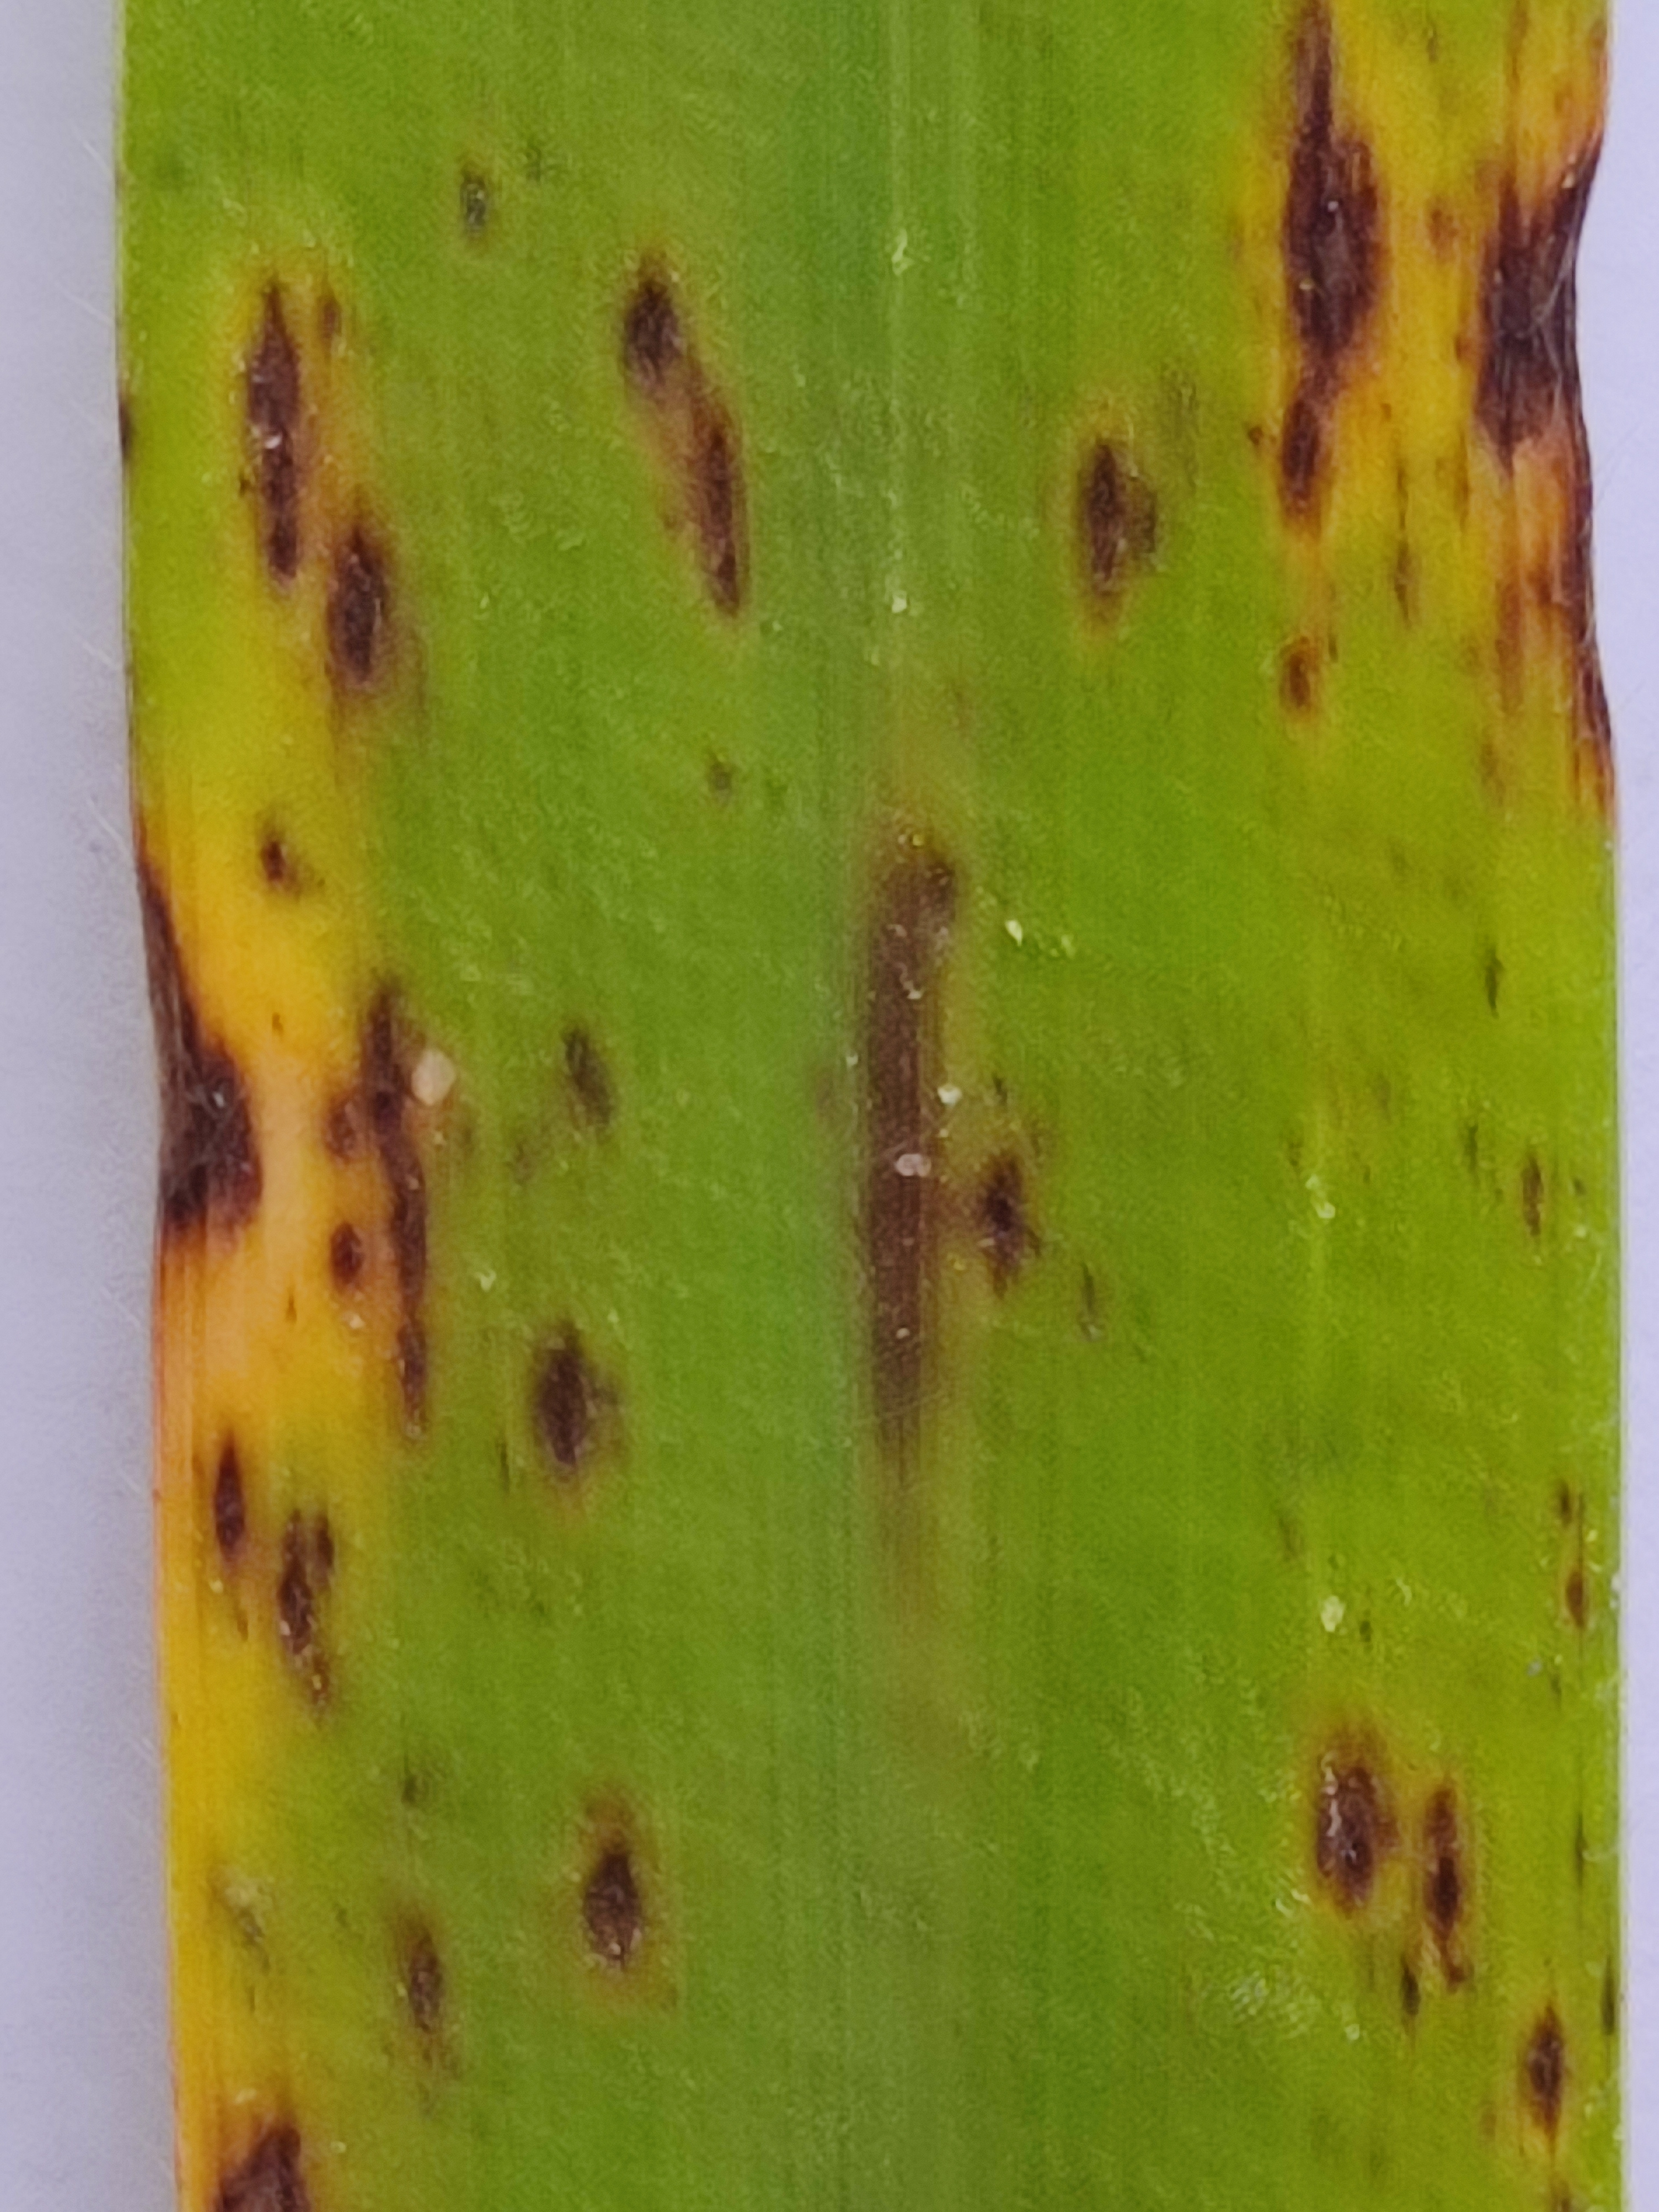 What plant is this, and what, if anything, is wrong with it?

pearl millet, pyricularia sp.
